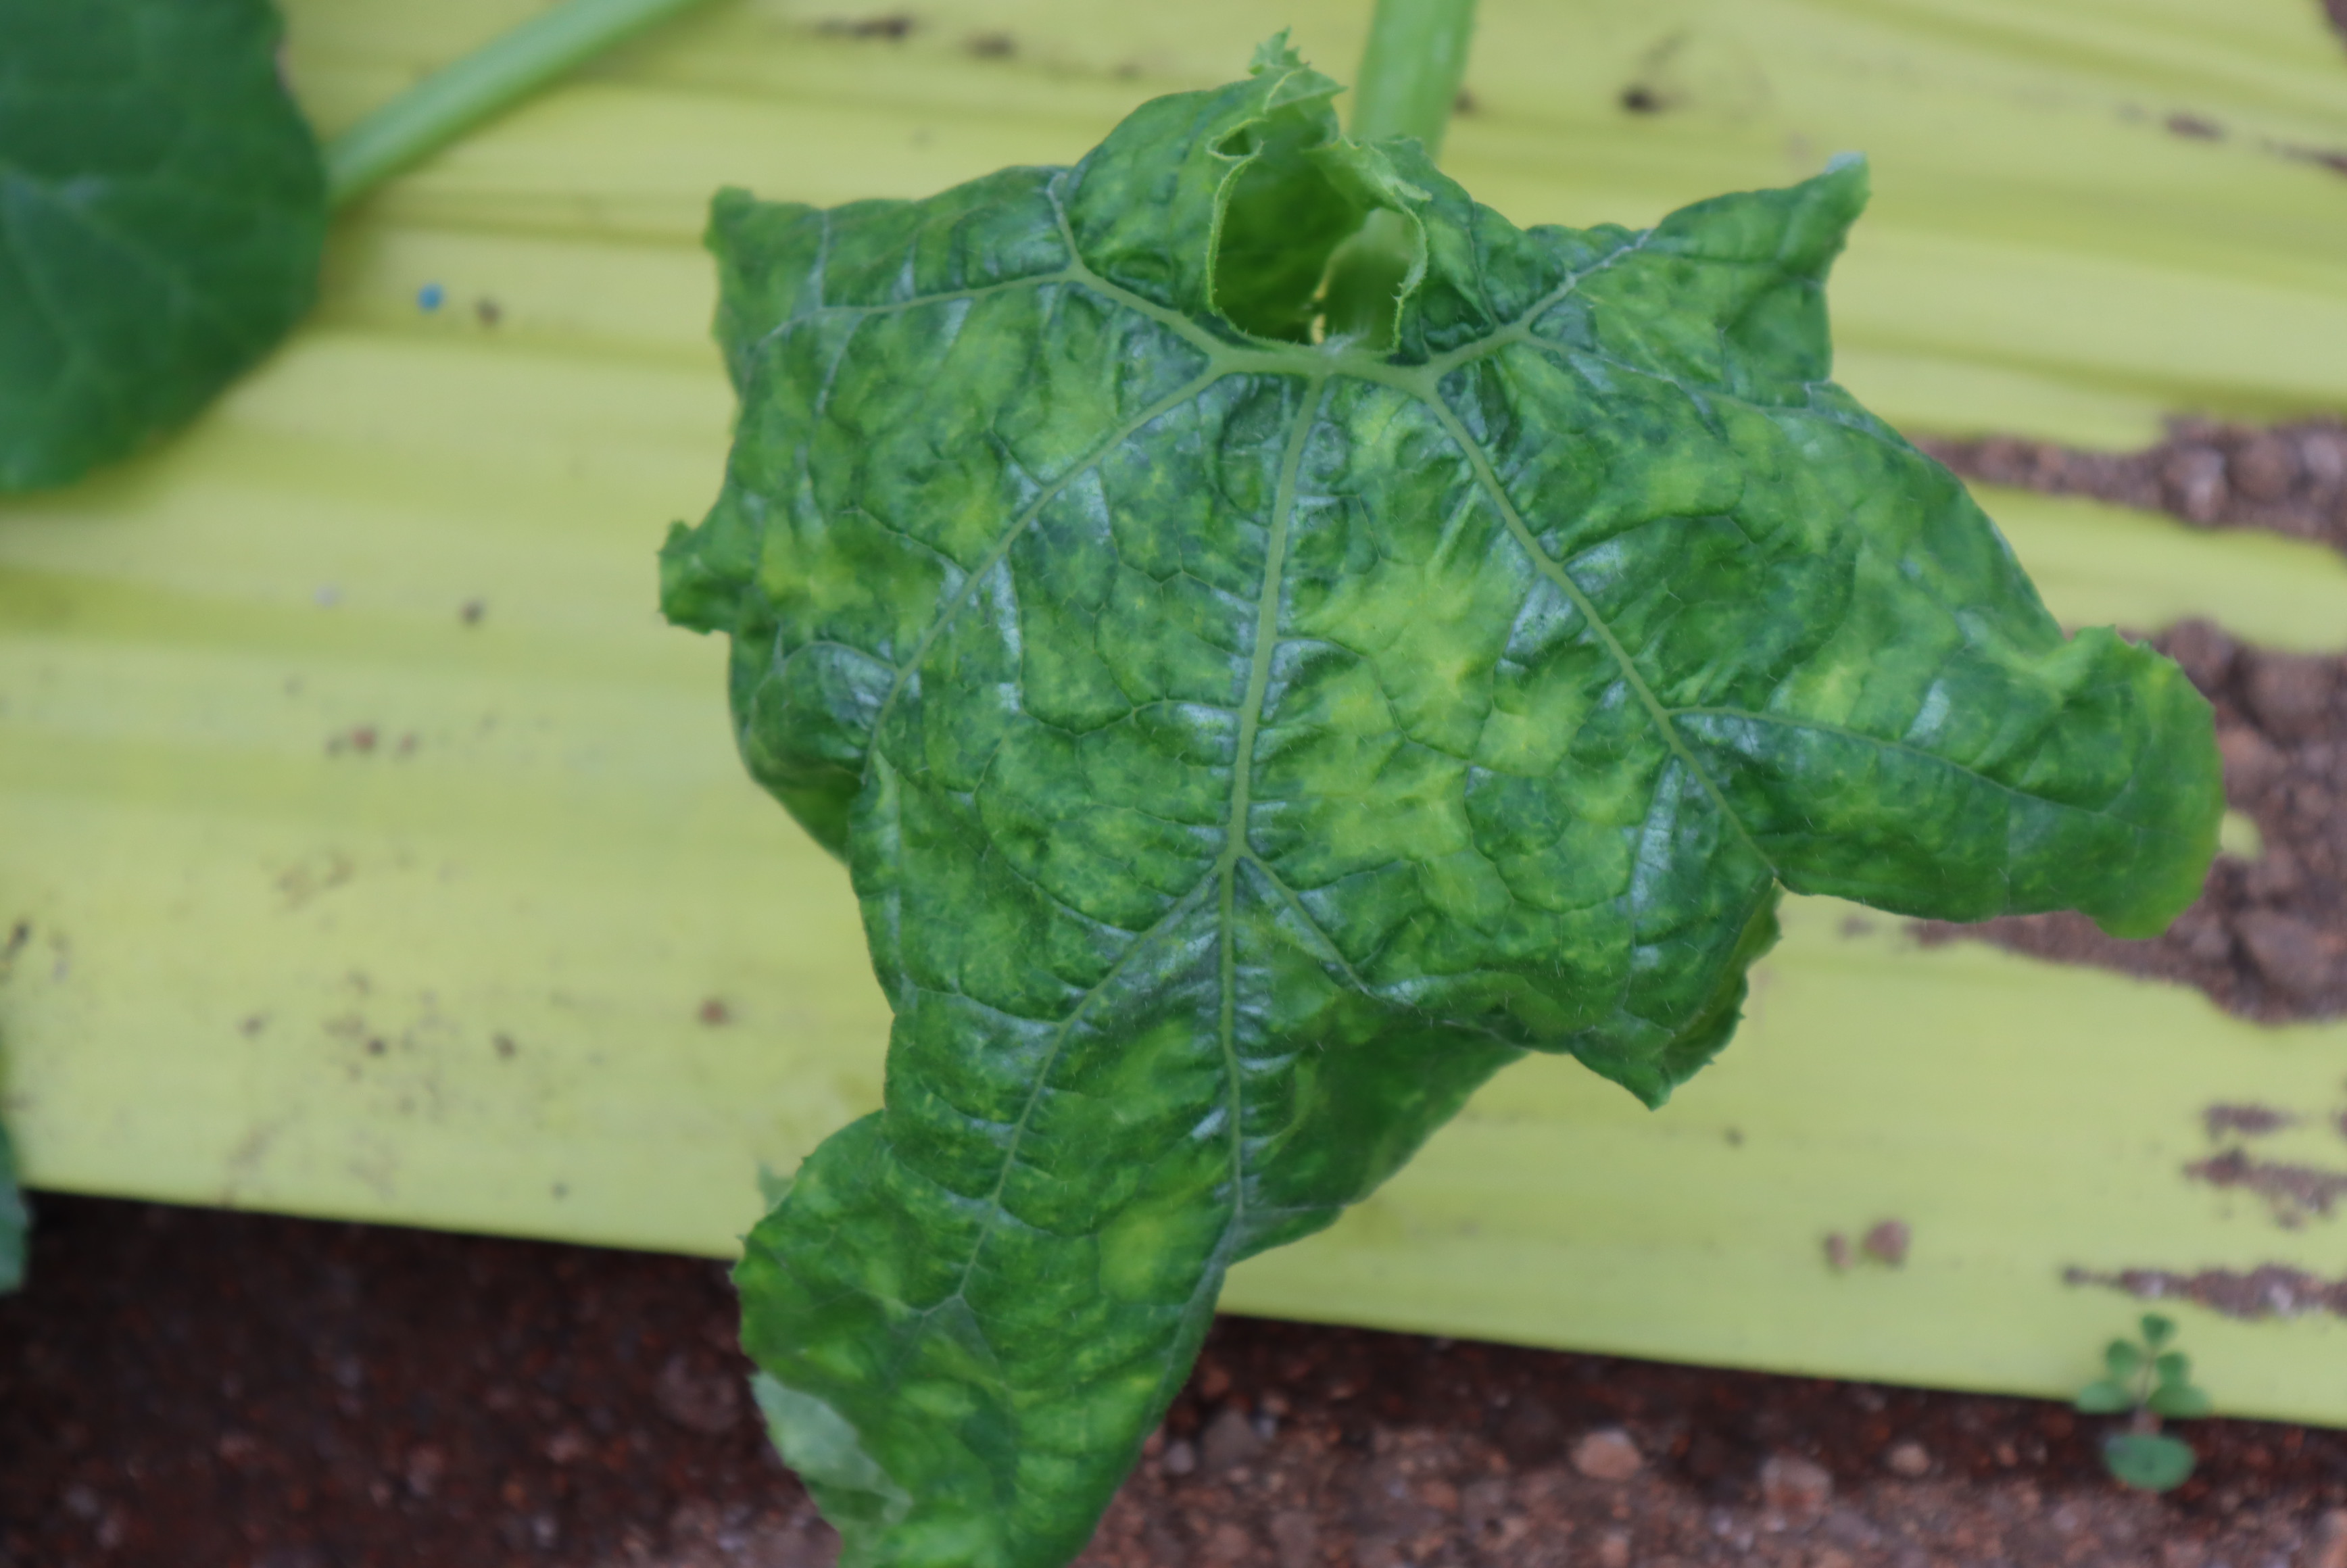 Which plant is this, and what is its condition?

zucchini, virosis
